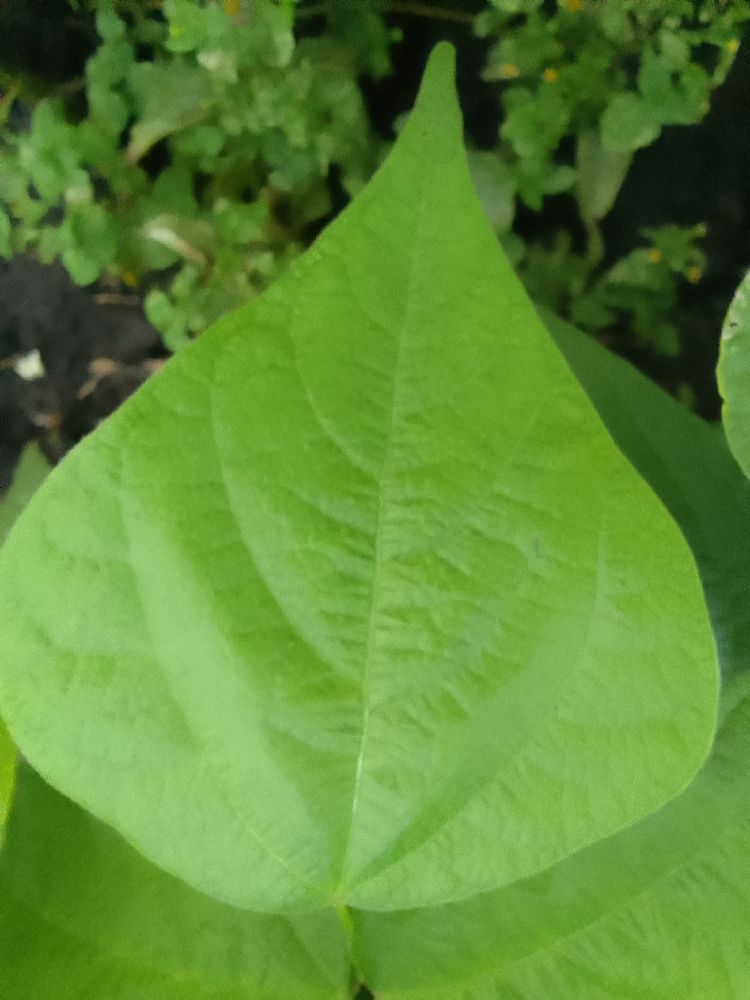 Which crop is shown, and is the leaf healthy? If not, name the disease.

common bean, healthy
